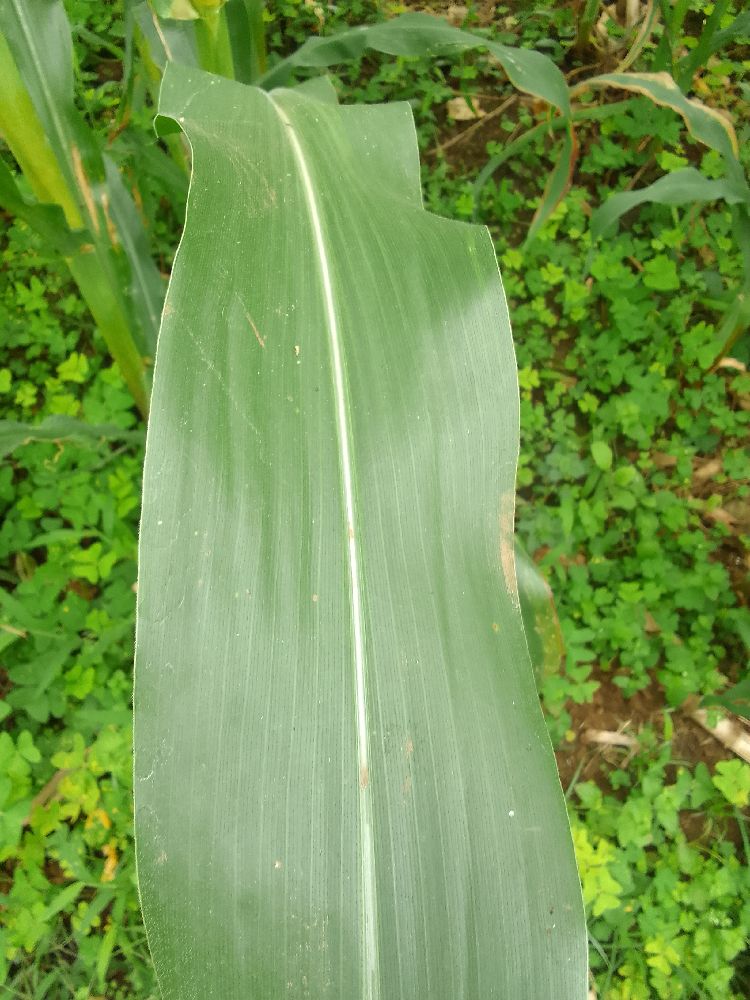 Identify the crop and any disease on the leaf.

maize, healthy
